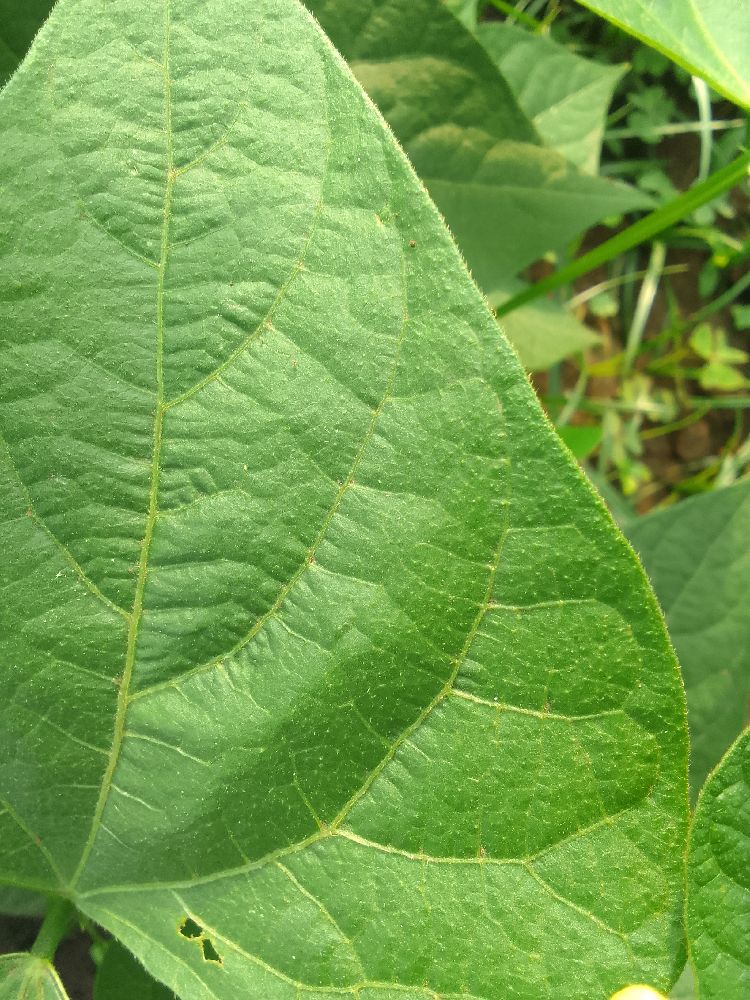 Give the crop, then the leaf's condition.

common bean, healthy
